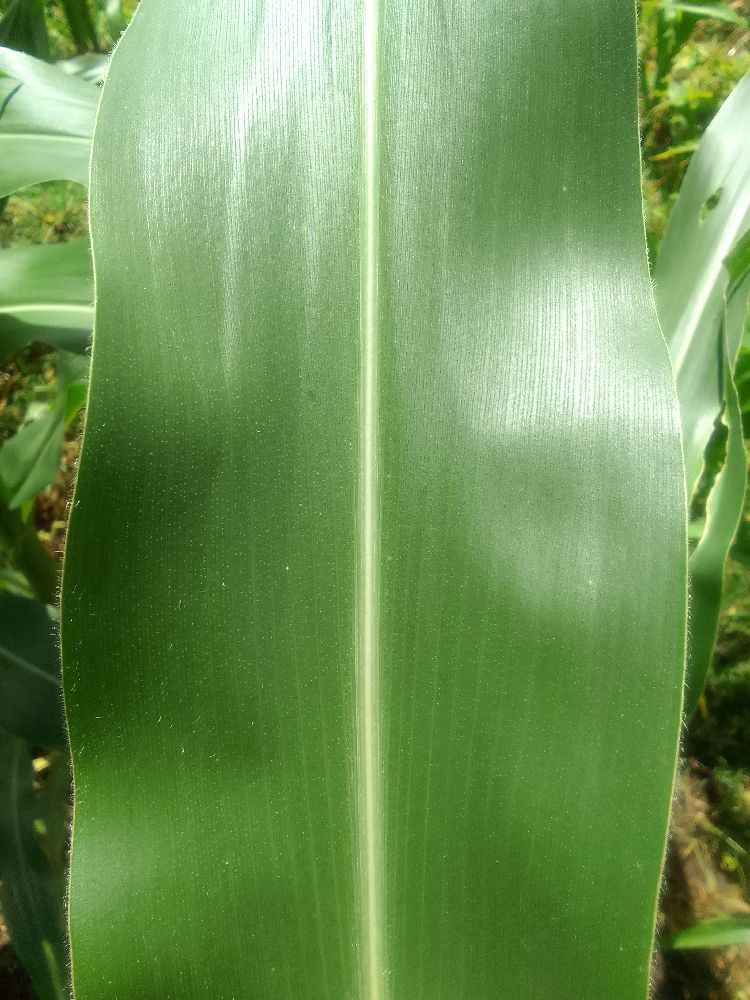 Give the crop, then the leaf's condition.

maize, healthy
